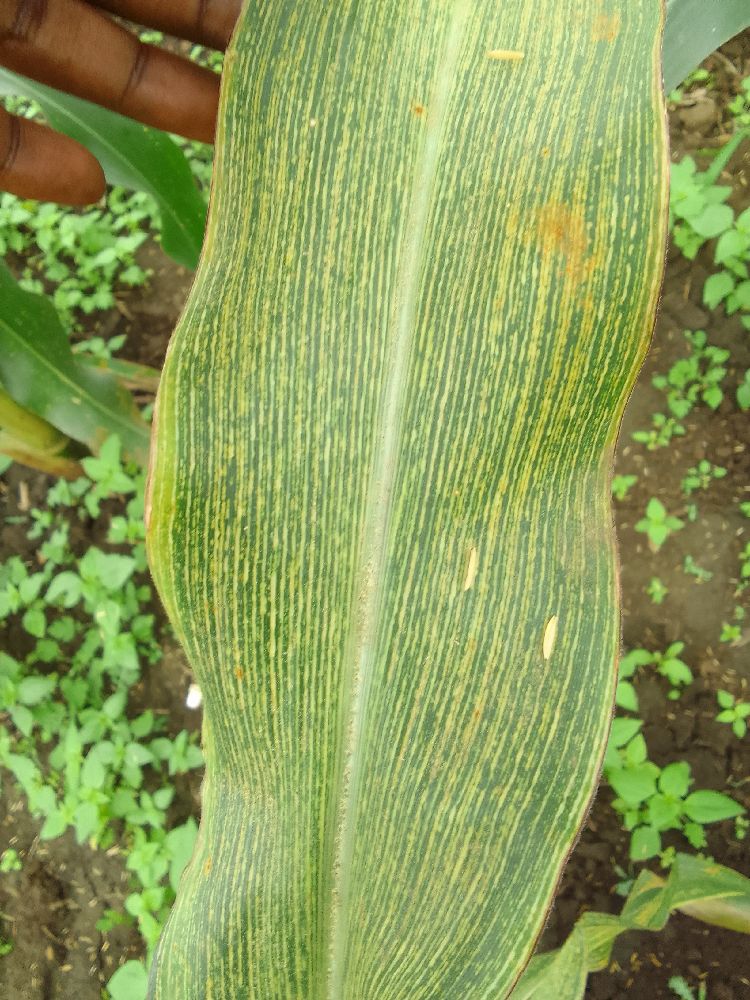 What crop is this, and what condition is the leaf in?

maize, maize streak virus
